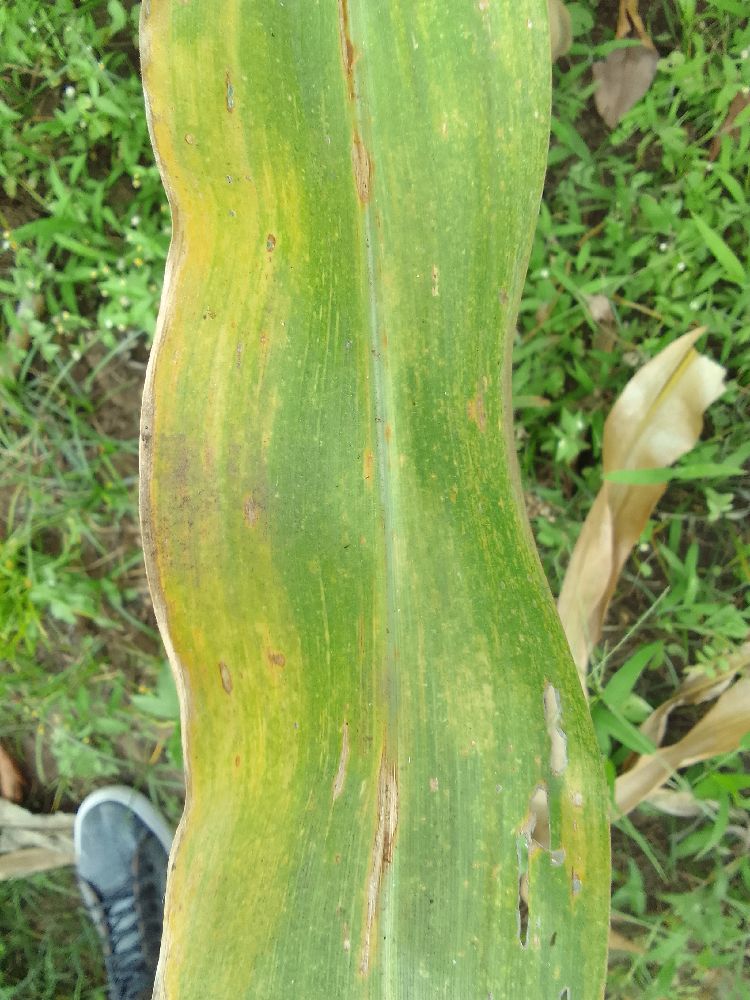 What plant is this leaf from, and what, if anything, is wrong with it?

maize, maize lethal necrosis
